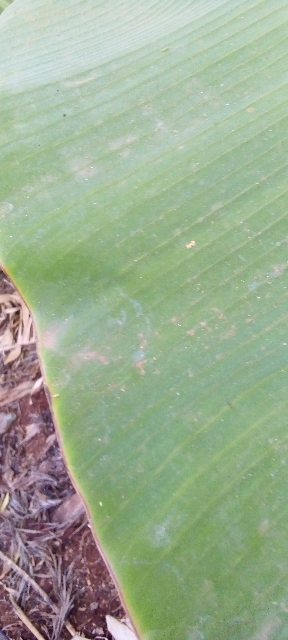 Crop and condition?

banana, healthy
